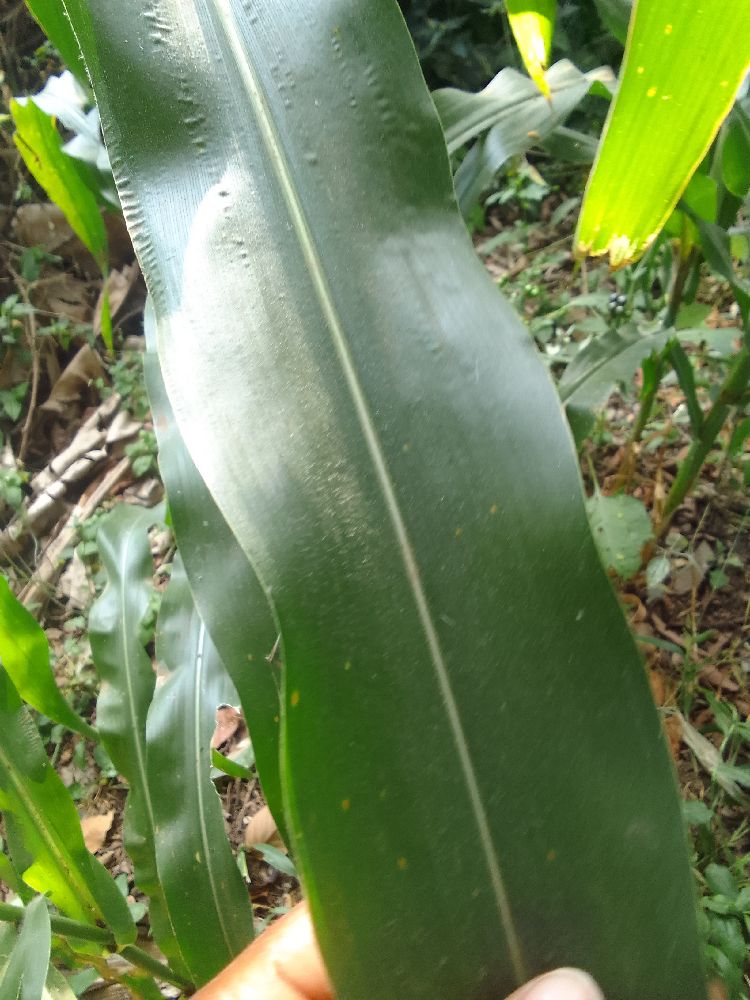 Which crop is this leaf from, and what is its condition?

maize, healthy
